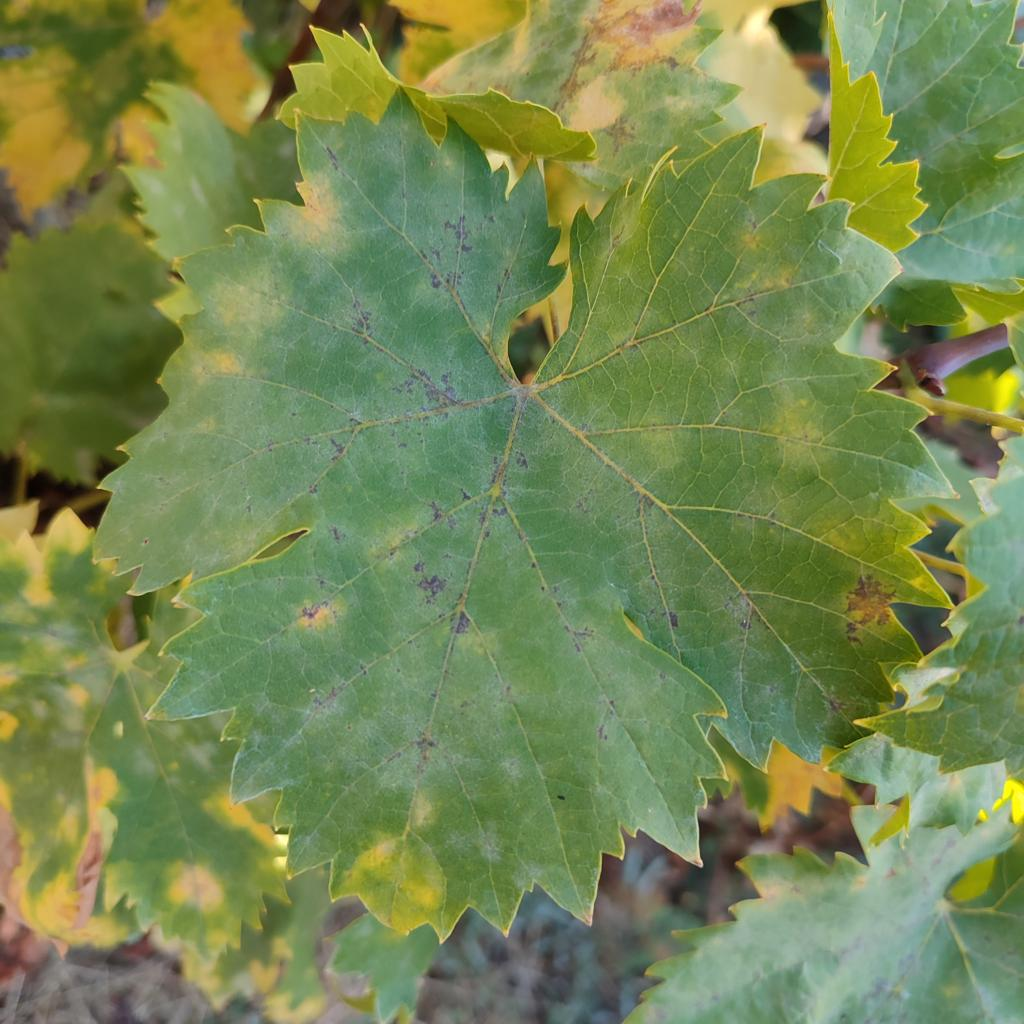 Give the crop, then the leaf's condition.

grapevine, powdery mildew
